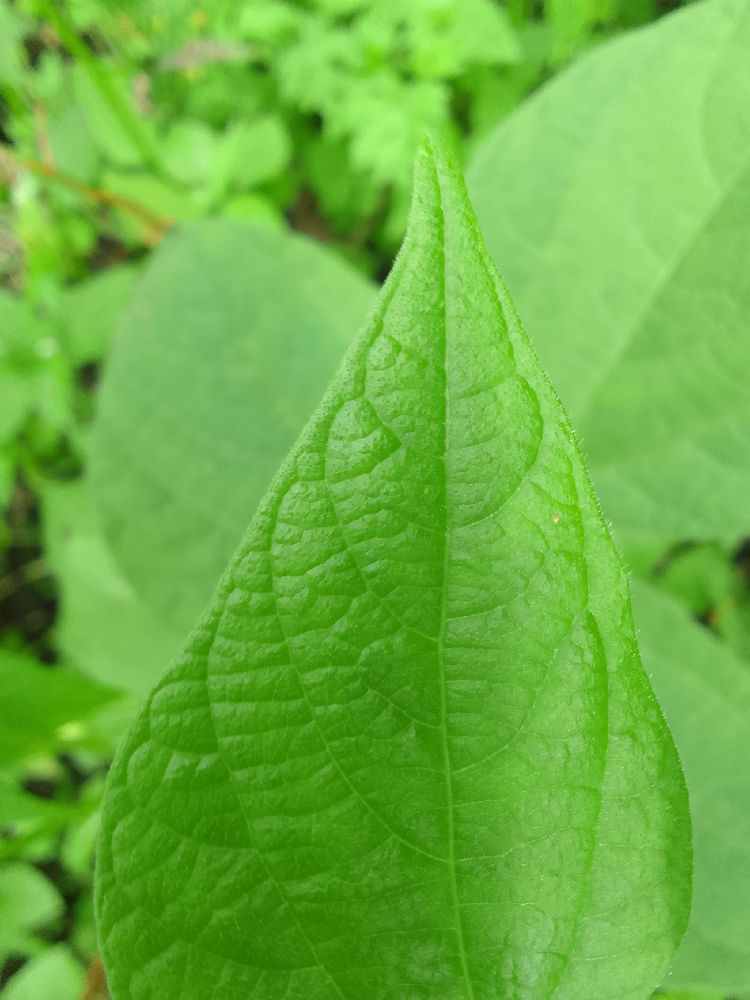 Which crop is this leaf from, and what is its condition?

common bean, healthy
